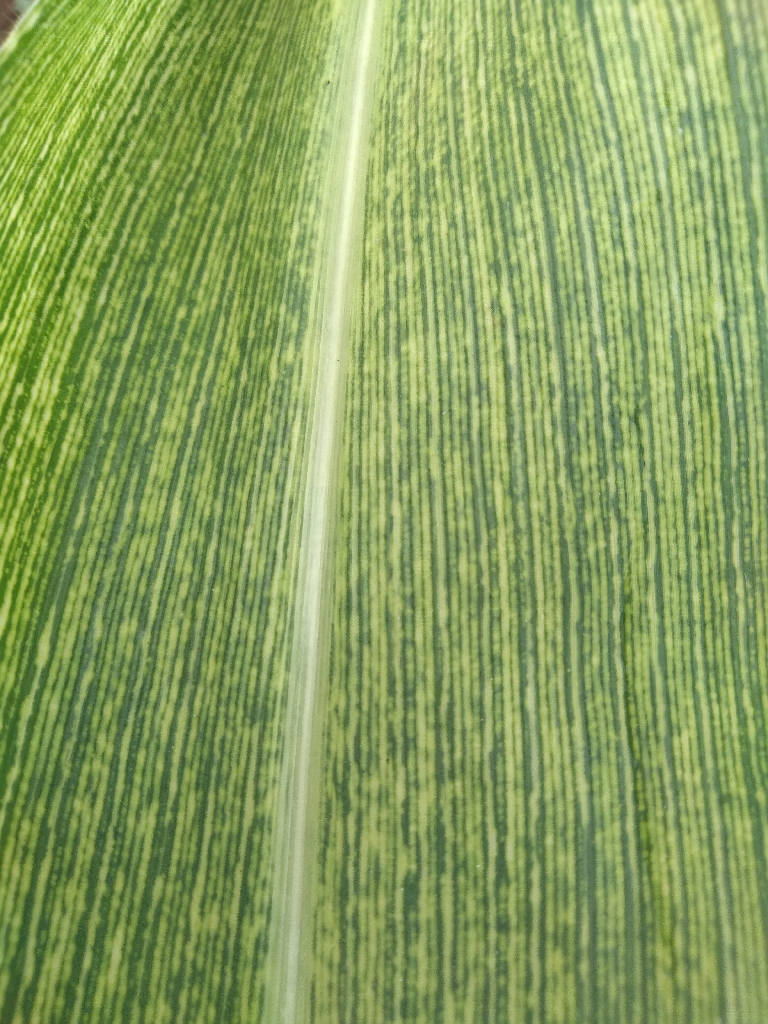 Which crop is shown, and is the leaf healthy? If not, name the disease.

maize, maize streak virus
